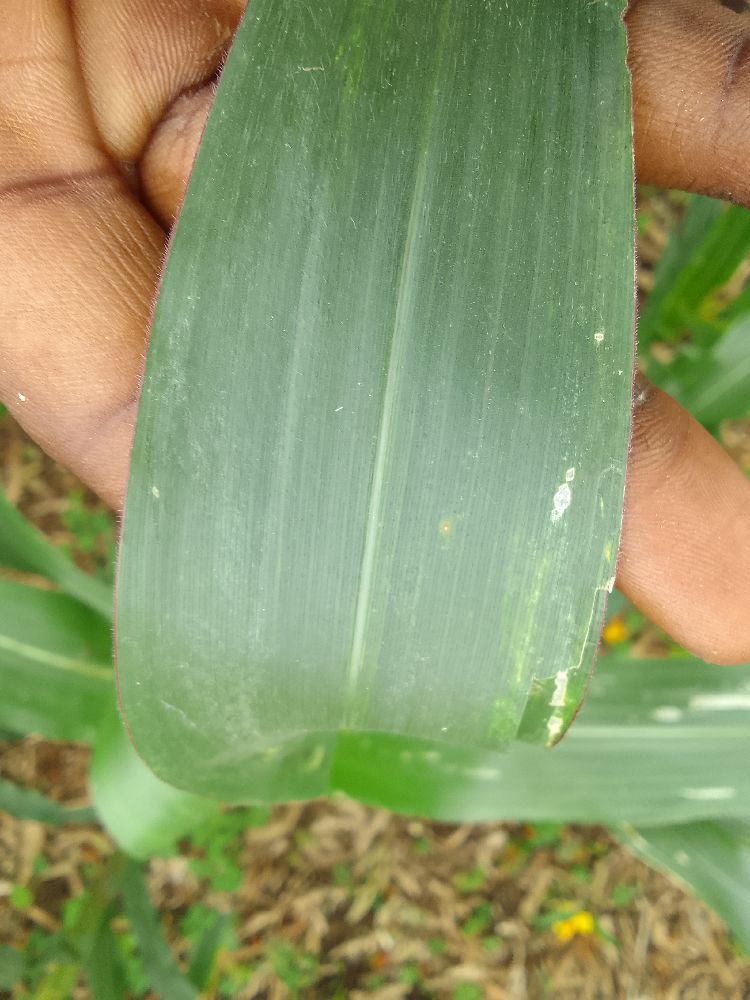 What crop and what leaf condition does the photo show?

maize, healthy
